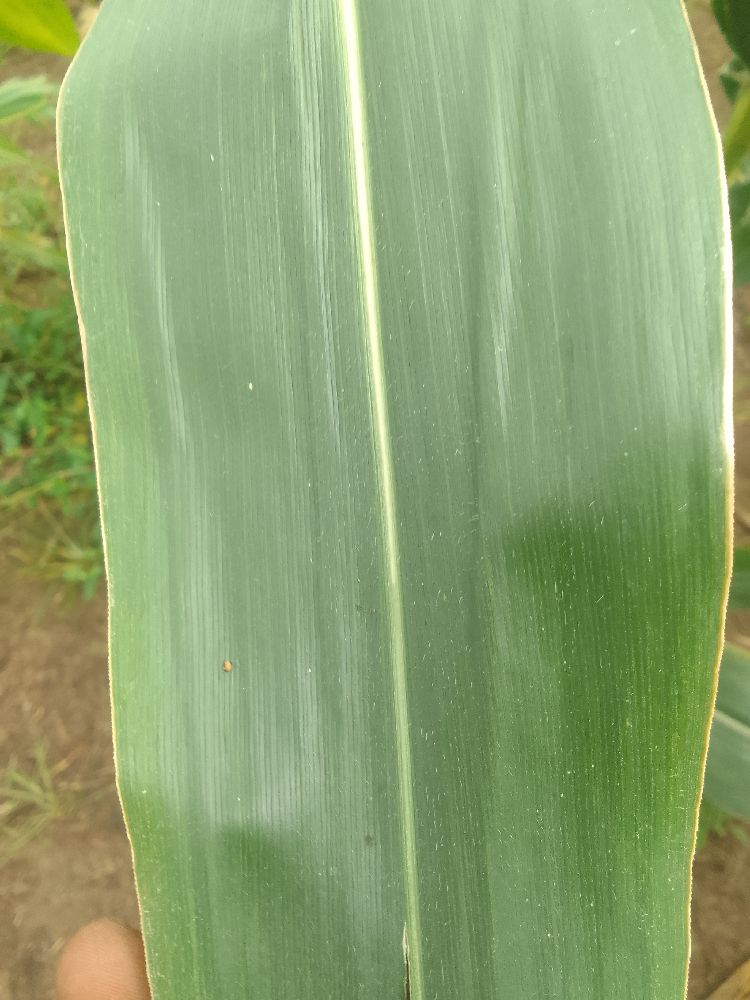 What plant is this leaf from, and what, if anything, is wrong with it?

maize, healthy
